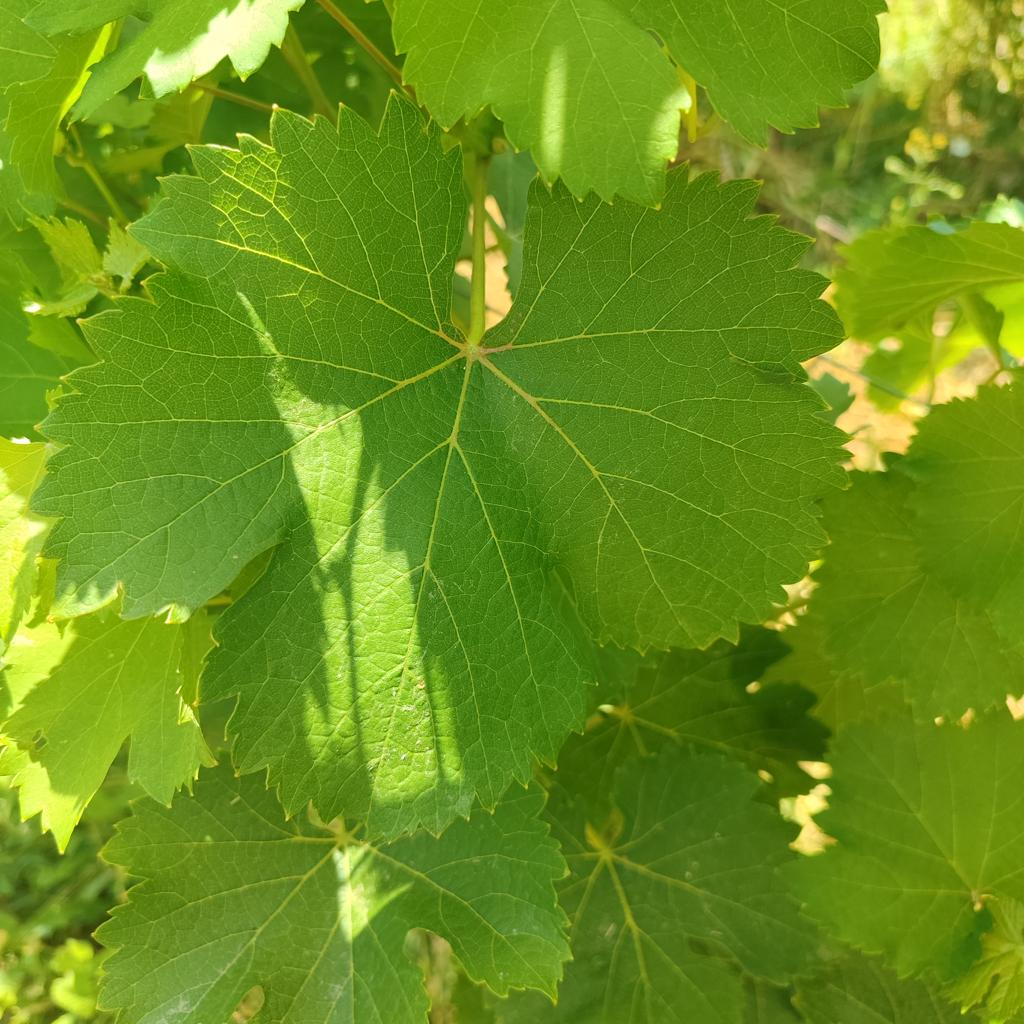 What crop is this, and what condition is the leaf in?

grapevine, healthy
